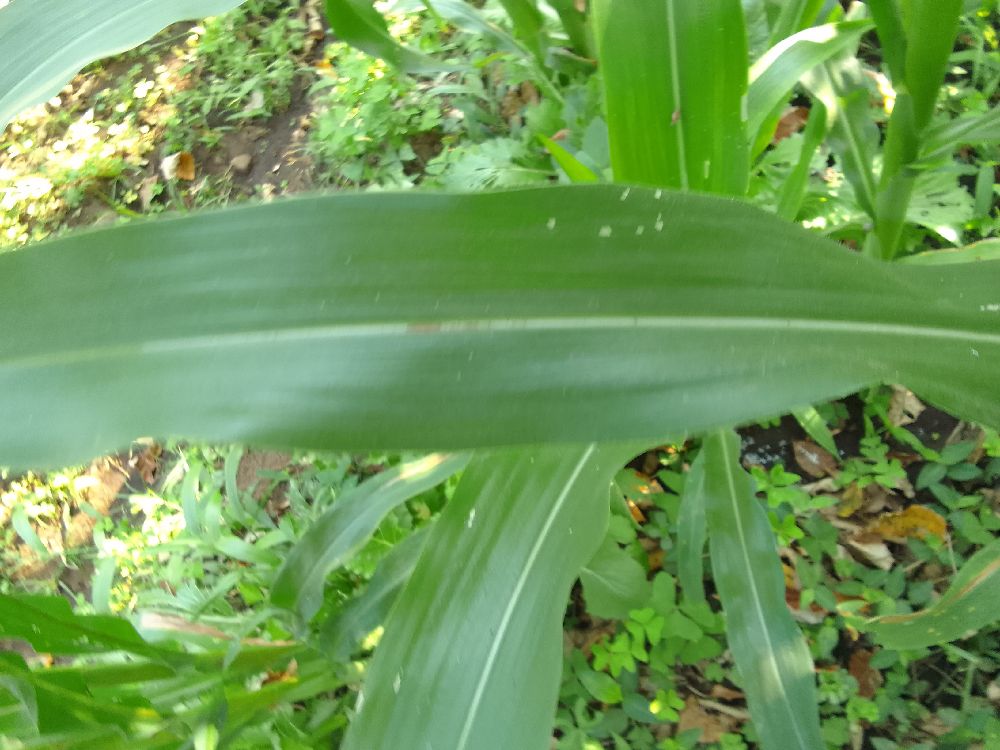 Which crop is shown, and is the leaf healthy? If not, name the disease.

maize, healthy
